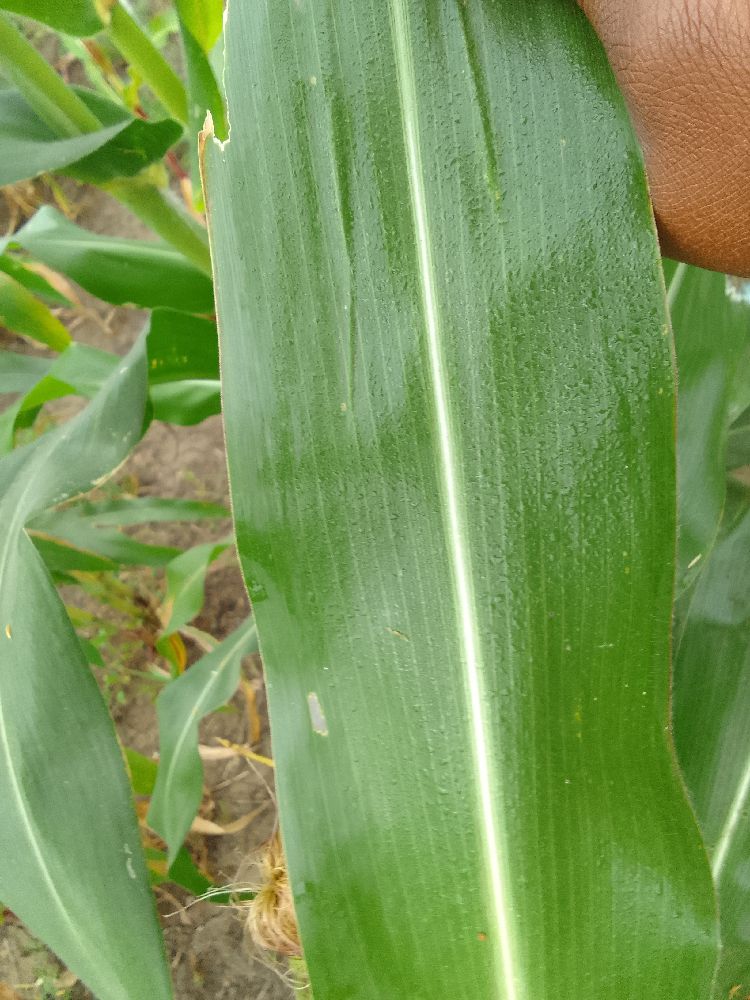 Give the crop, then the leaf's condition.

maize, healthy
